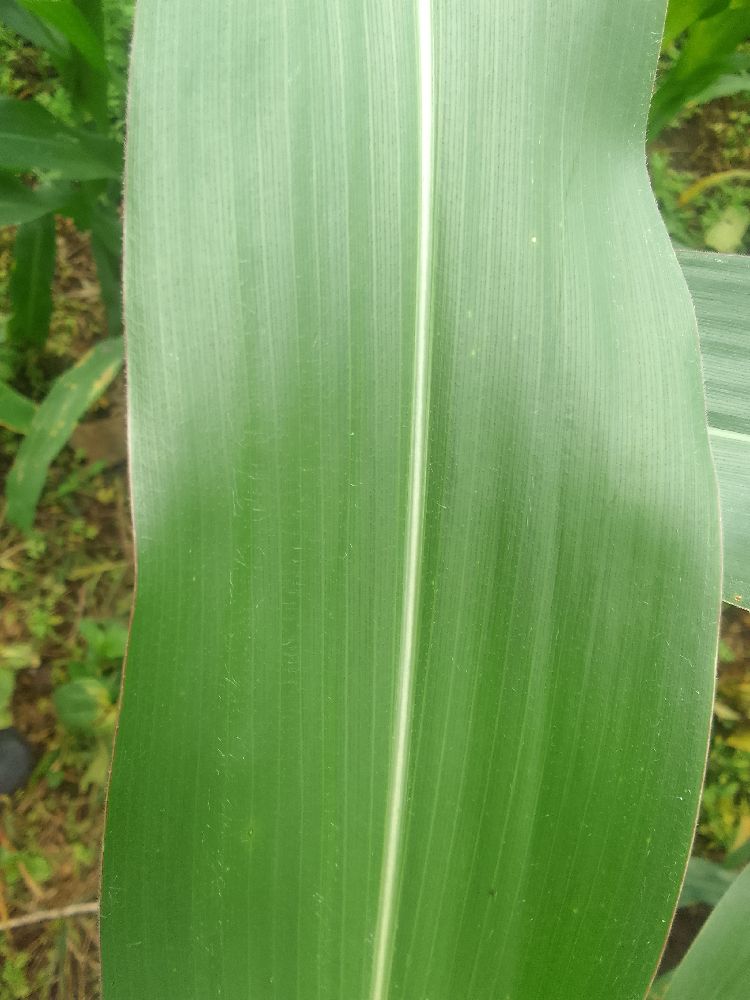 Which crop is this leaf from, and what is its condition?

maize, healthy
